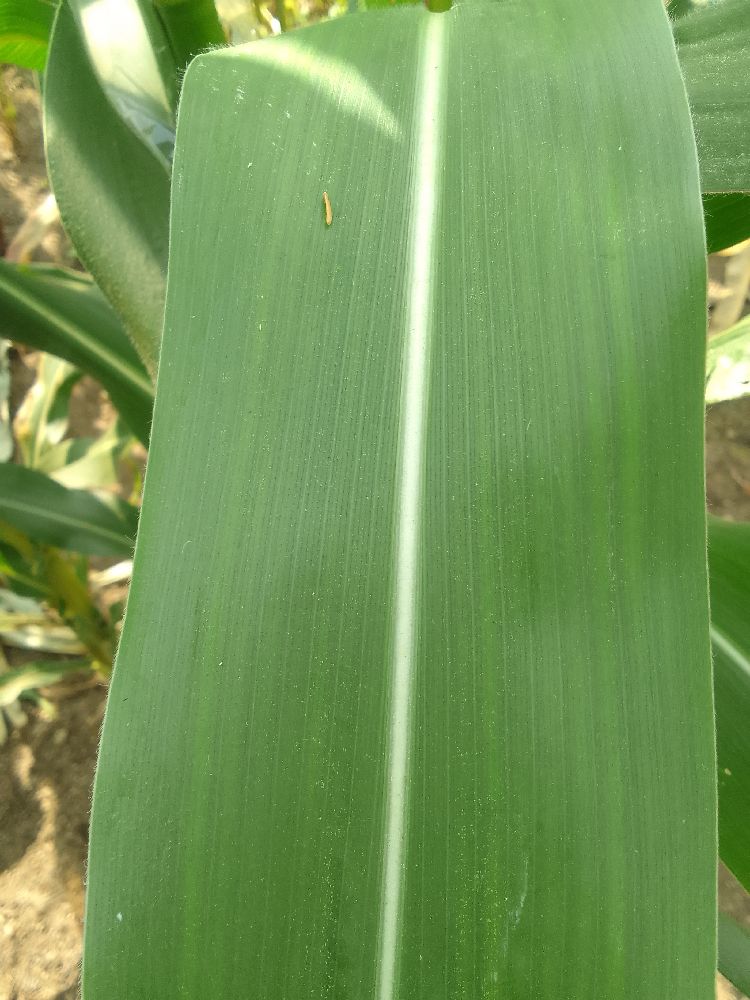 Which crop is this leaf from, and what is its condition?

maize, healthy
